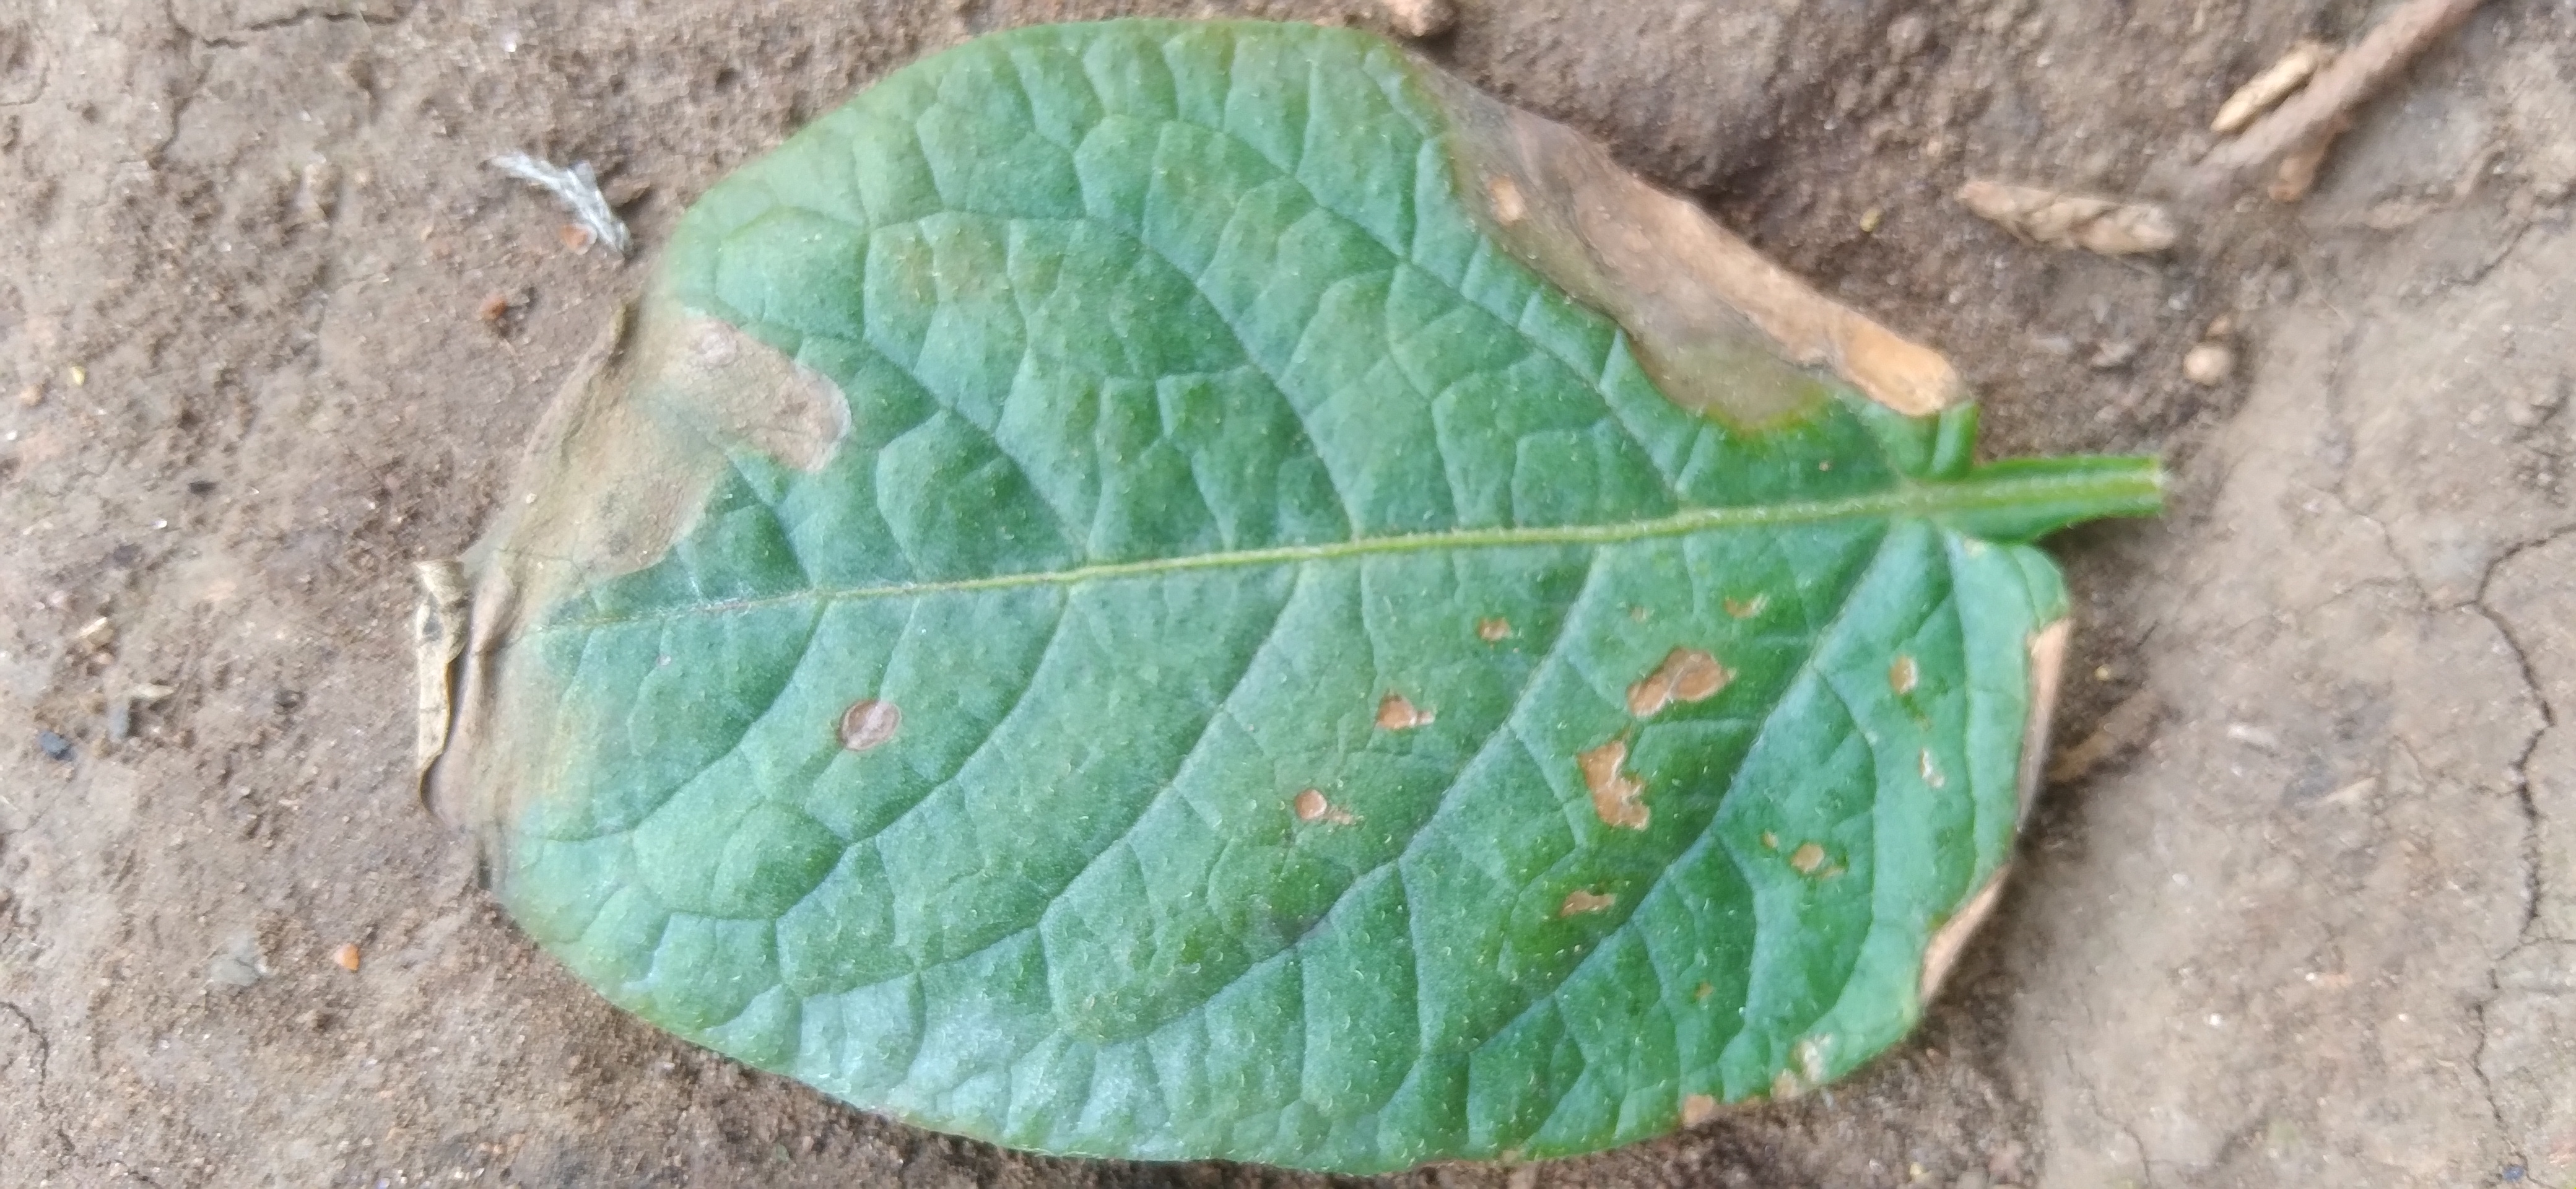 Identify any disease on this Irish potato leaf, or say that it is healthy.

early blight
